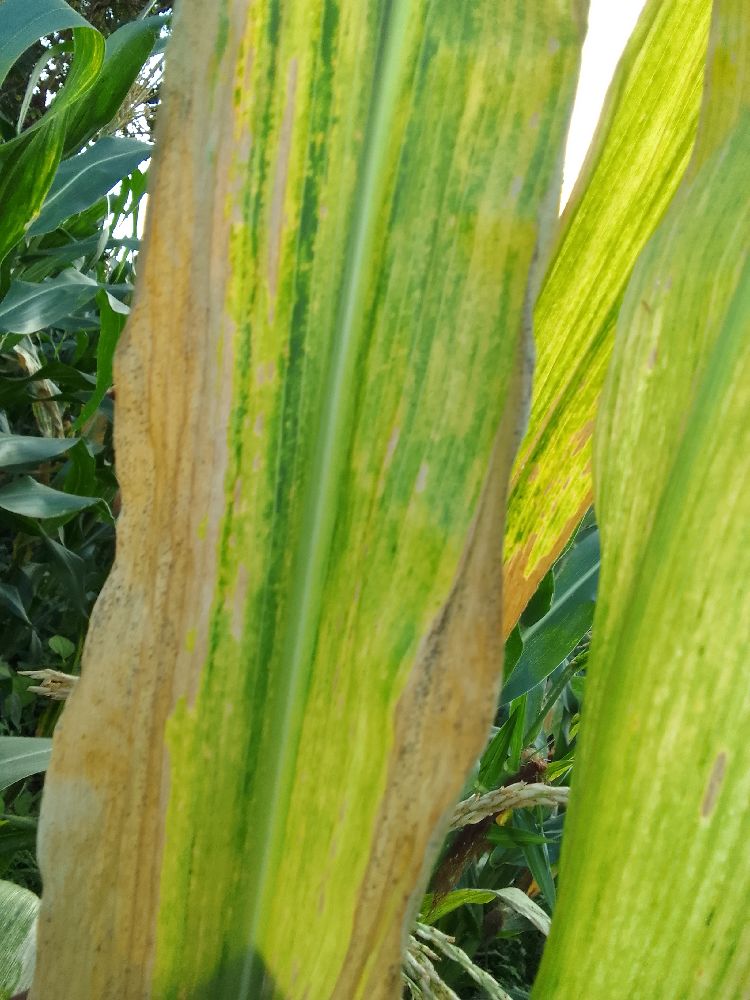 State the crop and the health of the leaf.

maize, maize lethal necrosis
